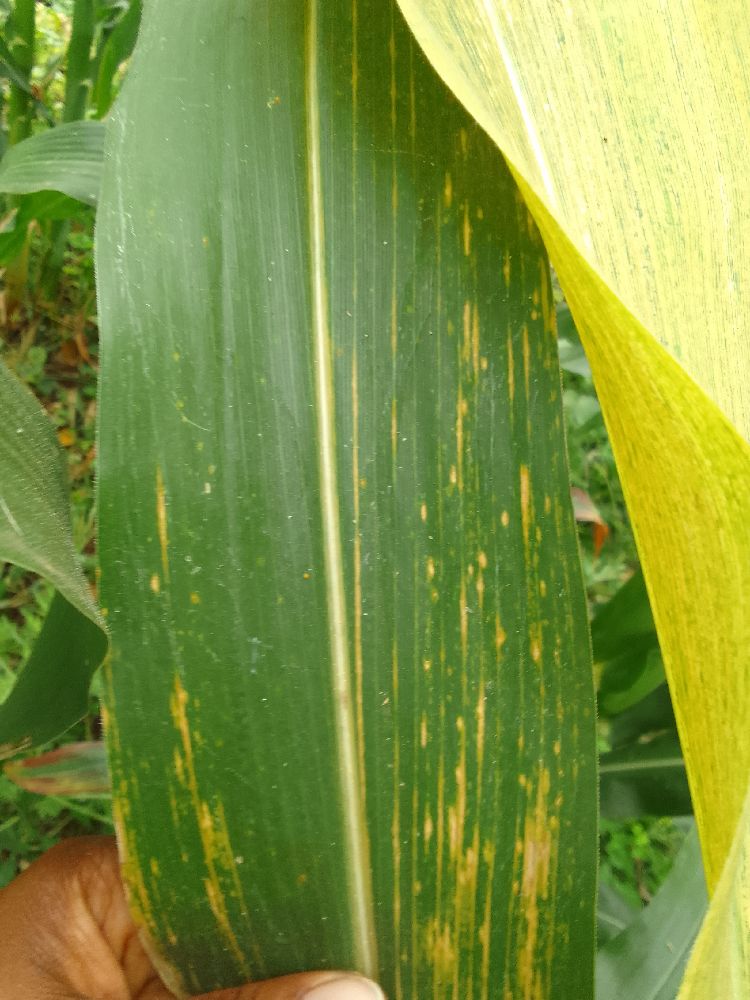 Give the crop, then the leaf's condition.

maize, maize lethal necrosis
